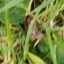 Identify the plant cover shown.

grass
